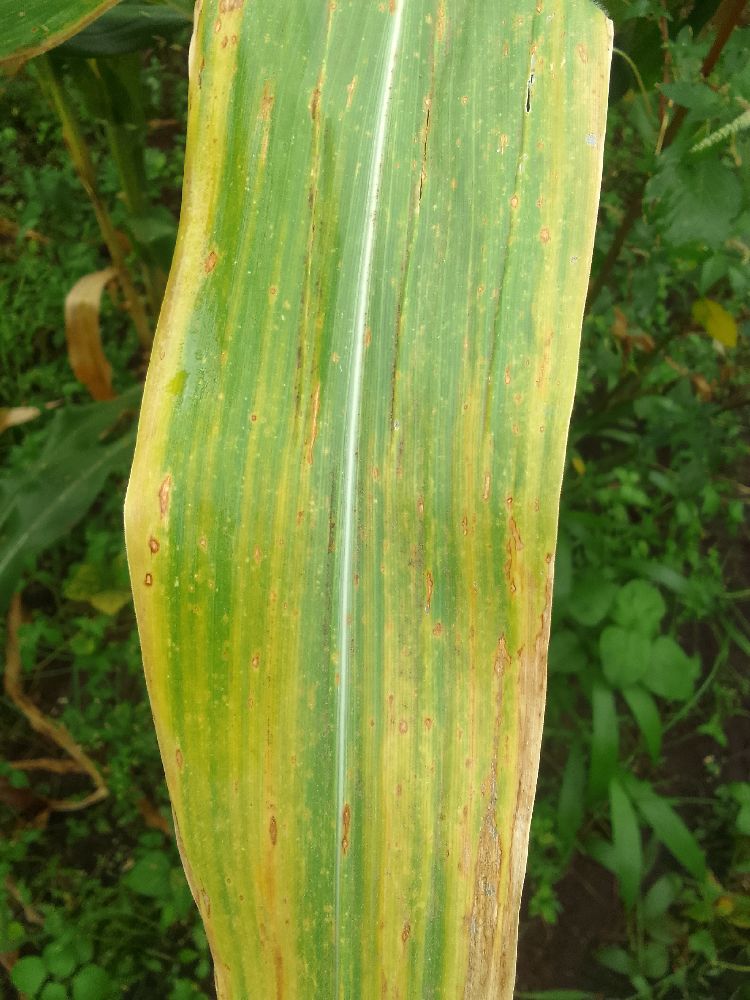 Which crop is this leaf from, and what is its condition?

maize, maize lethal necrosis
